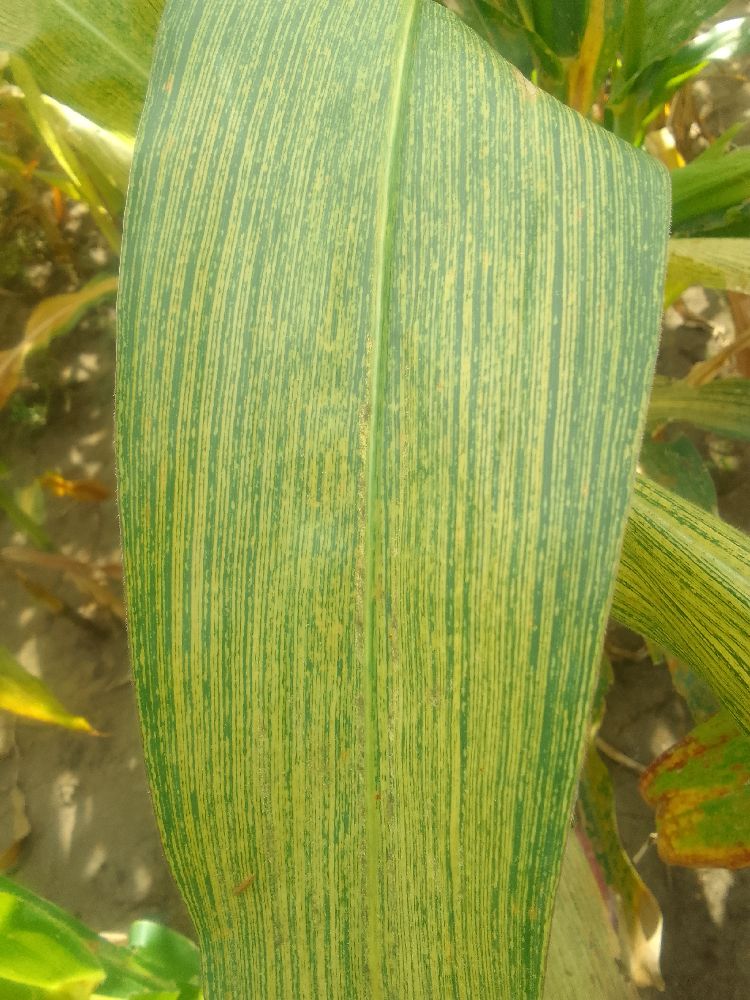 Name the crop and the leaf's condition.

maize, maize streak virus
